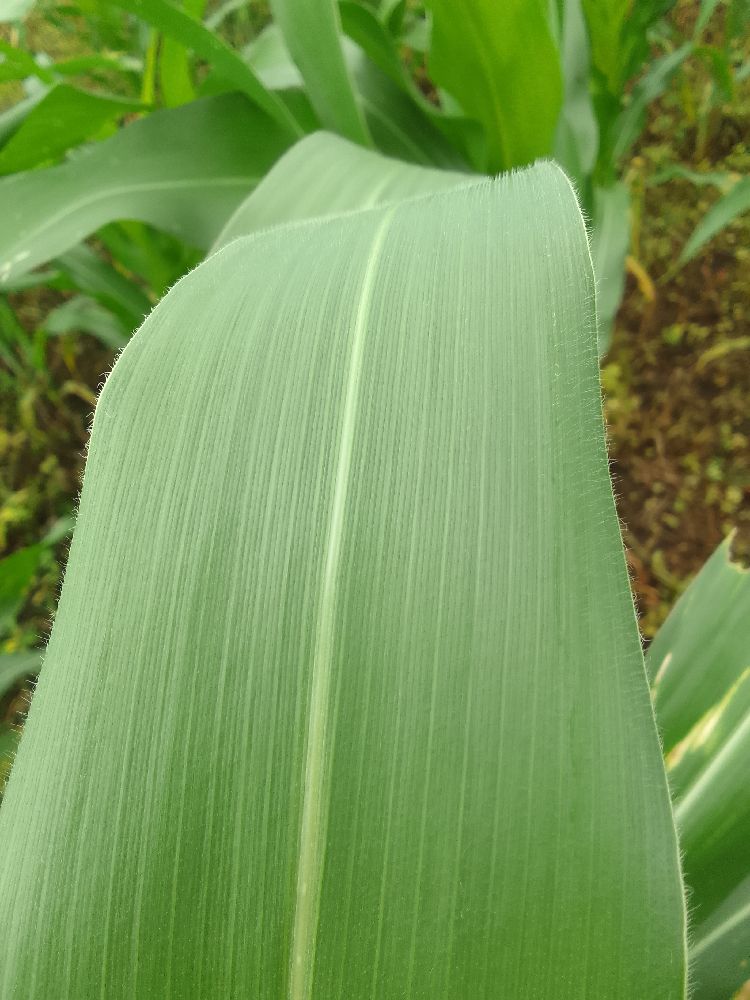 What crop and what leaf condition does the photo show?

maize, healthy
